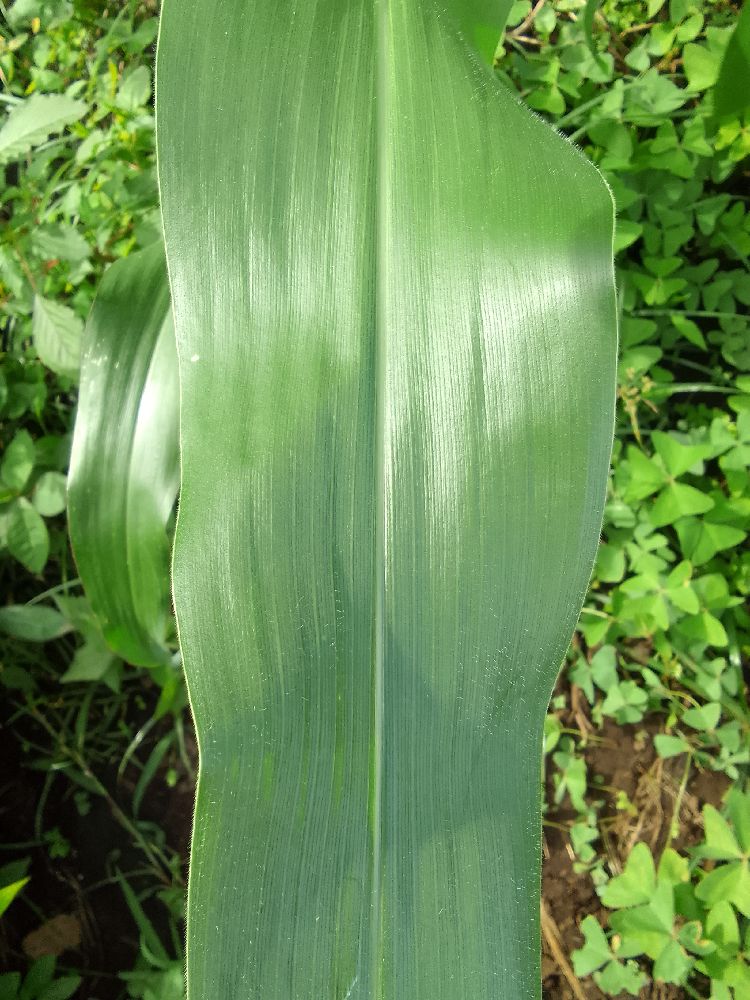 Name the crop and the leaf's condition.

maize, healthy
